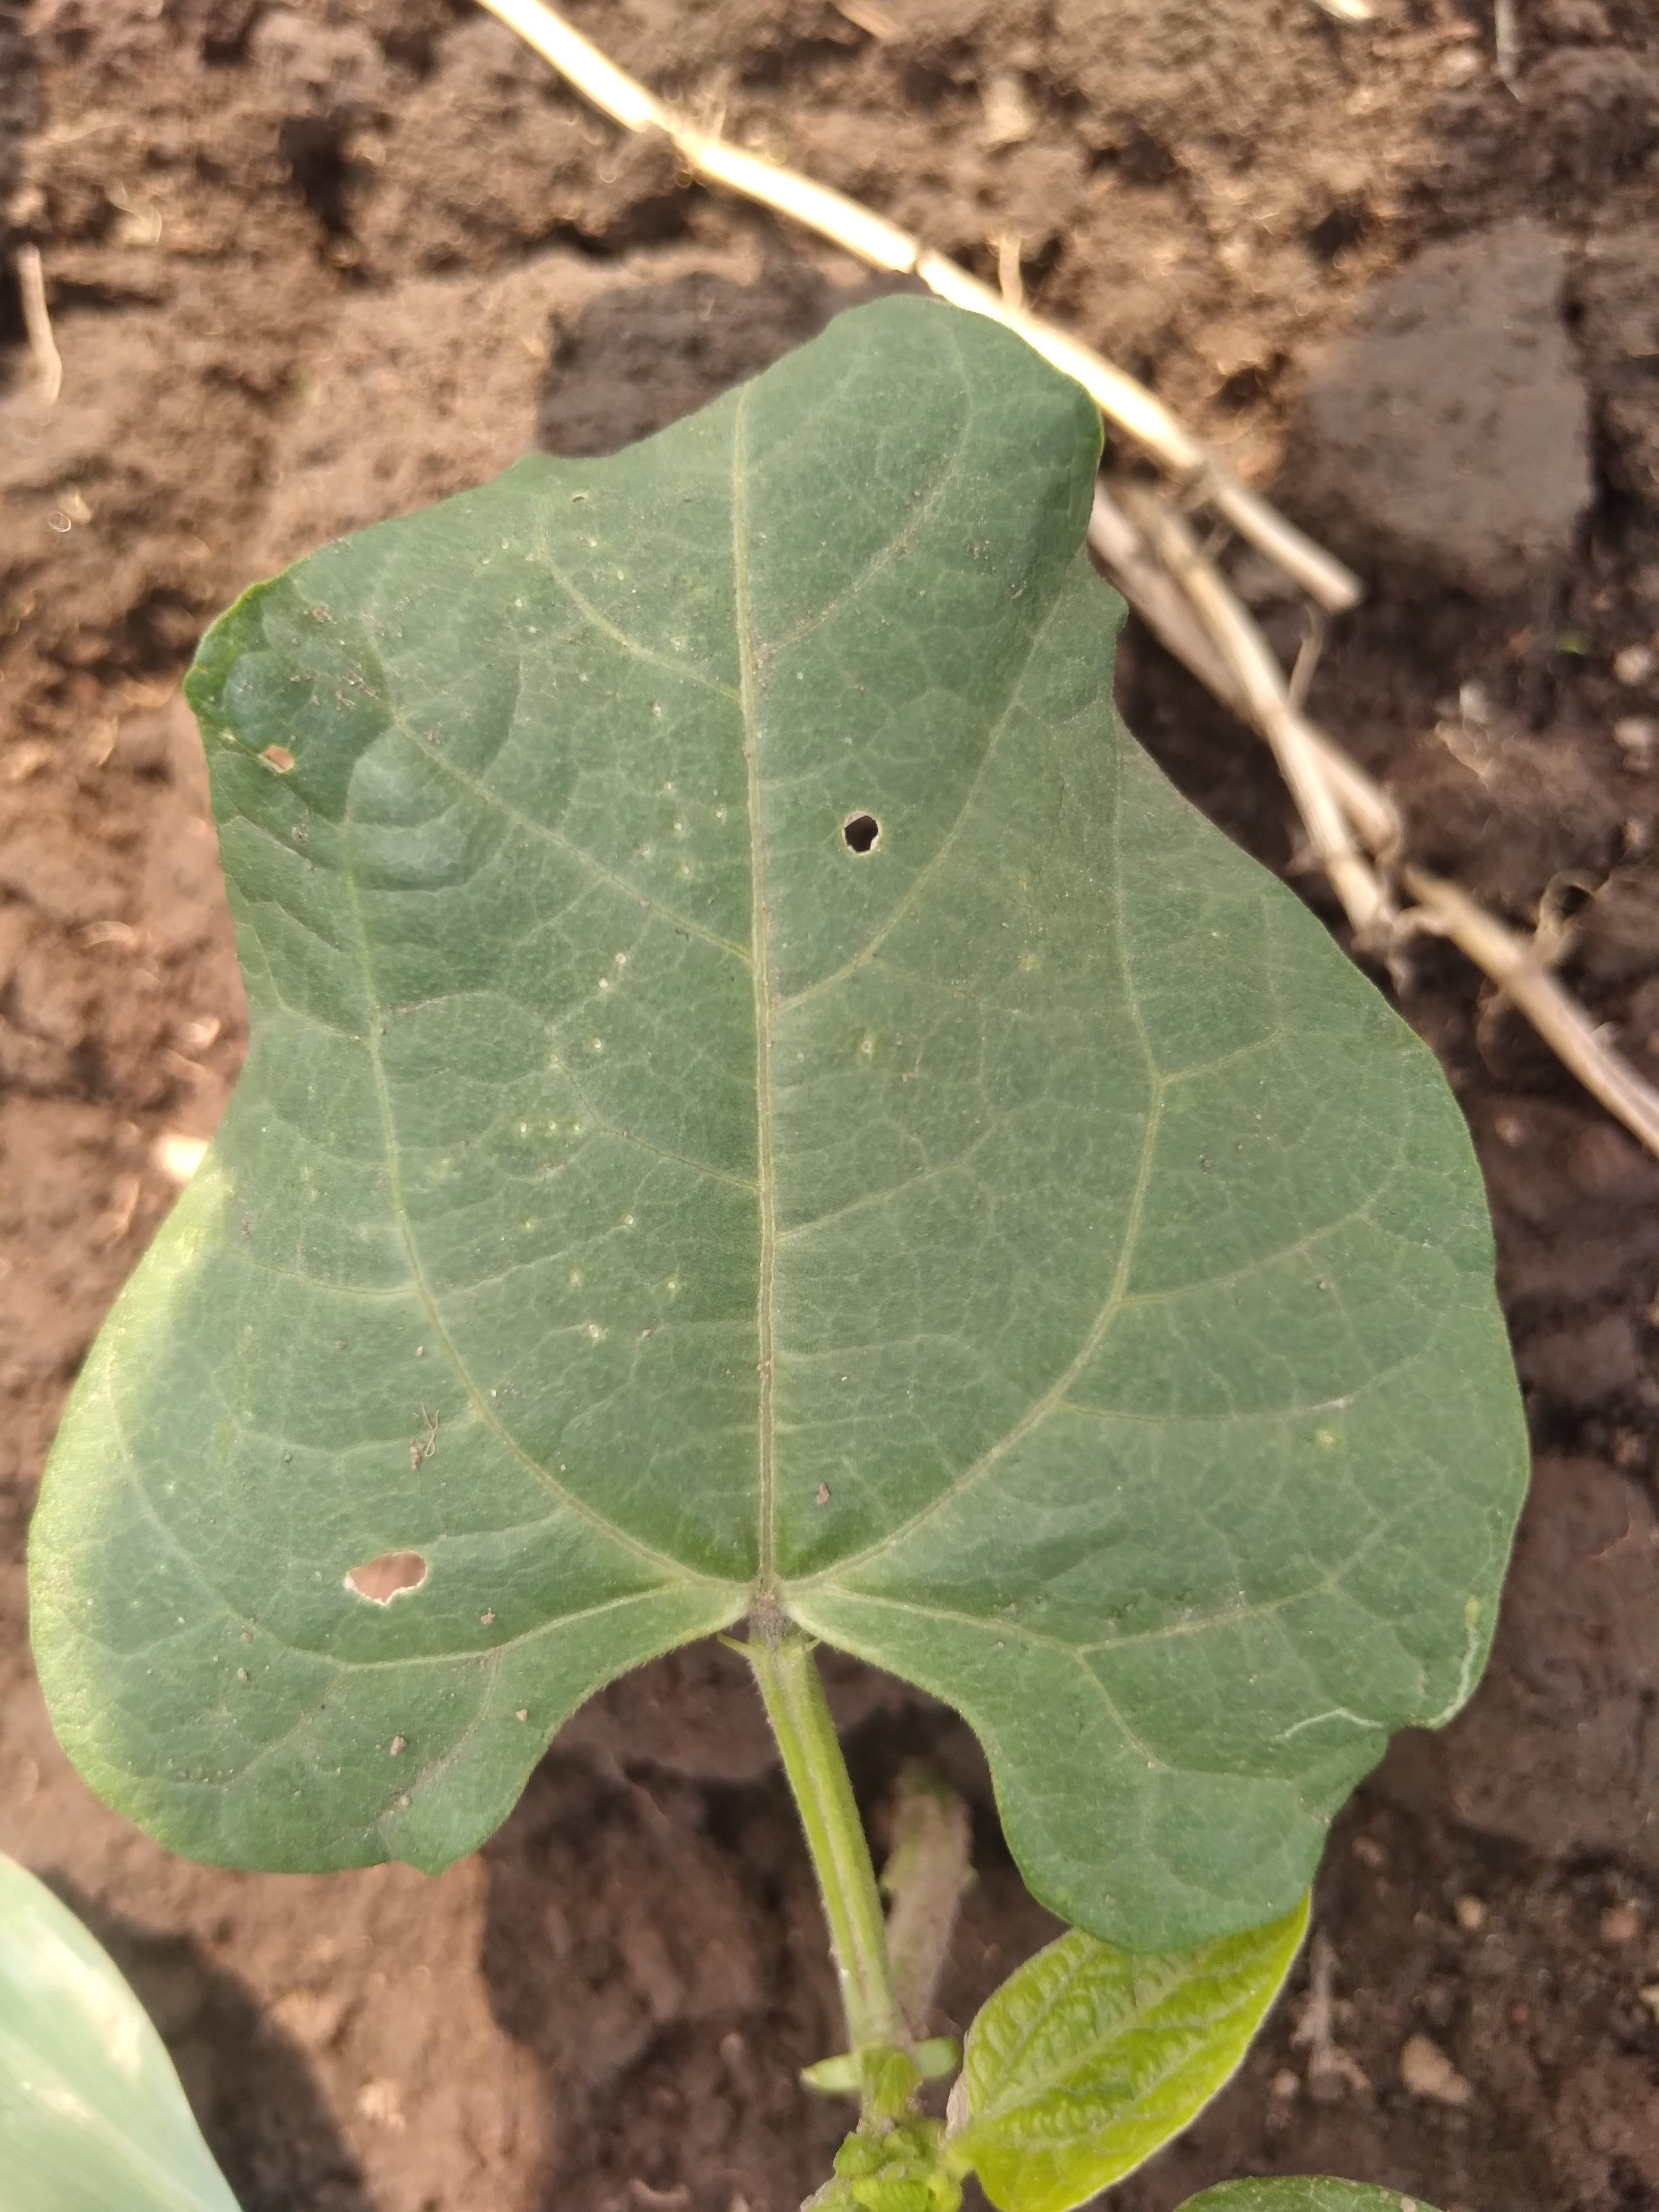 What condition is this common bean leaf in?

healthy
